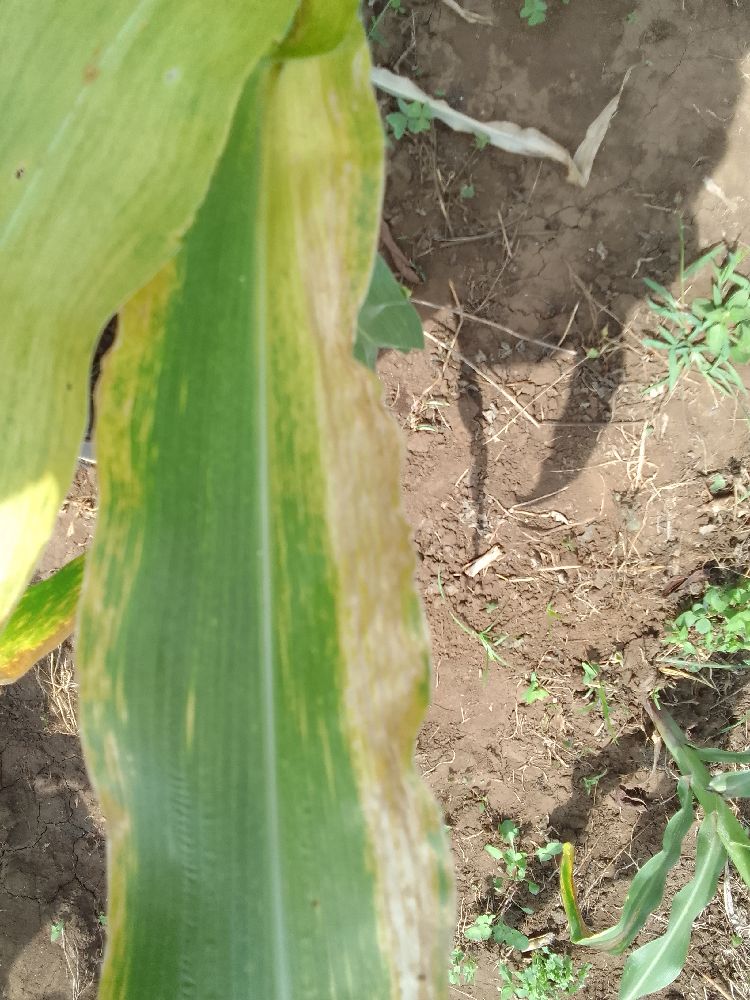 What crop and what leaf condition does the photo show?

maize, maize lethal necrosis
